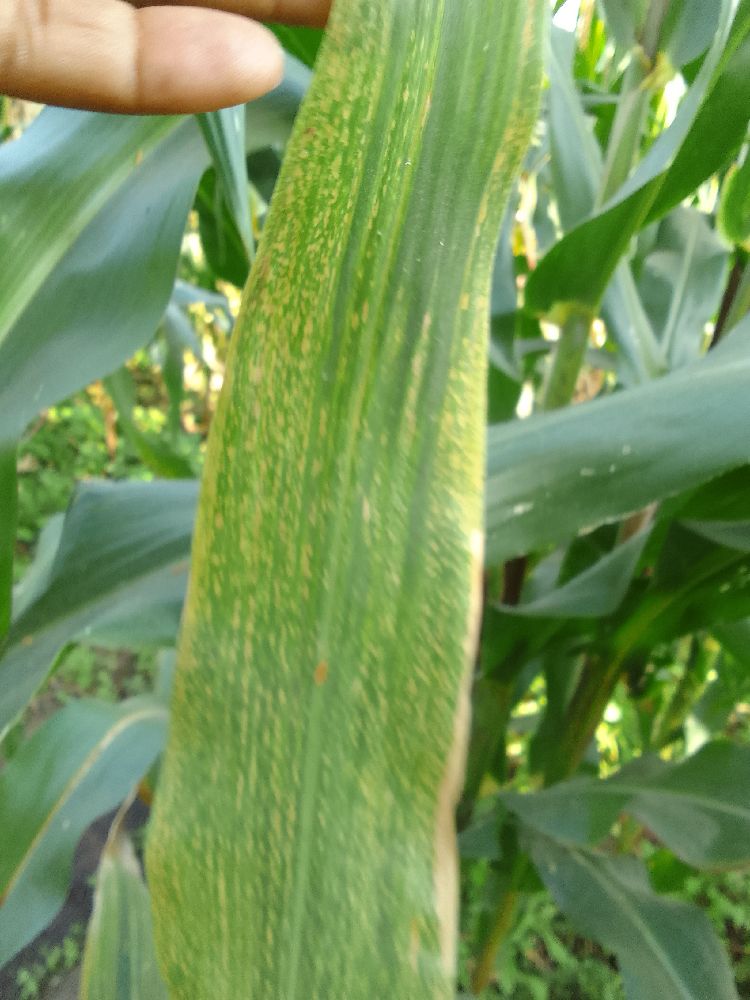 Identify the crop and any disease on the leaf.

maize, maize lethal necrosis
